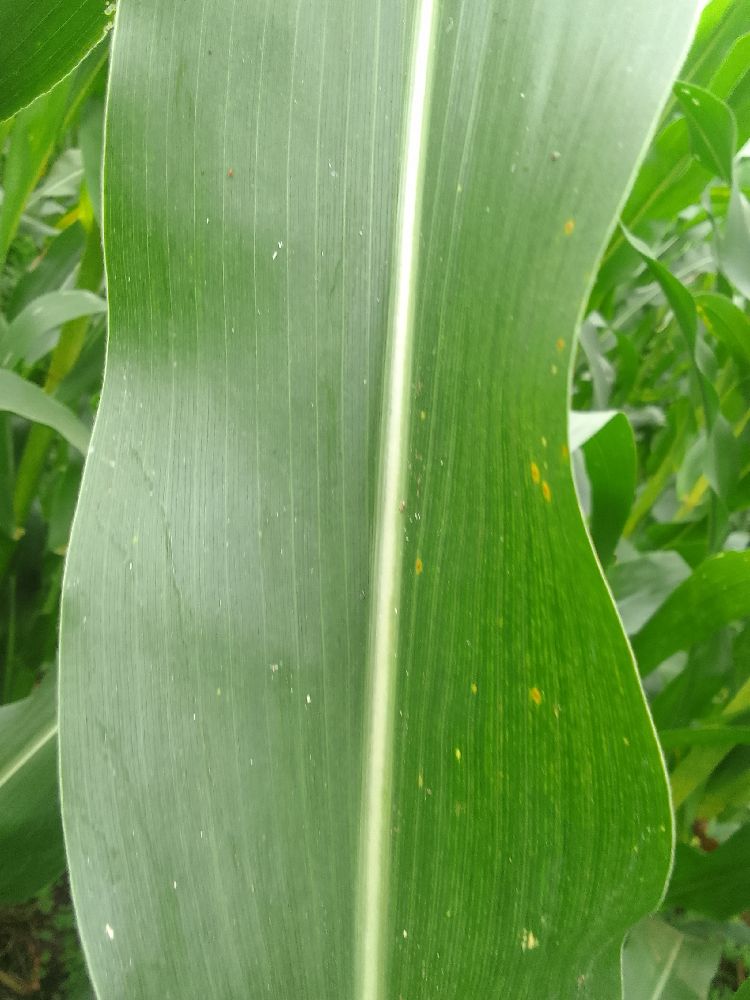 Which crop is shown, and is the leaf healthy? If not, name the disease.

maize, healthy
